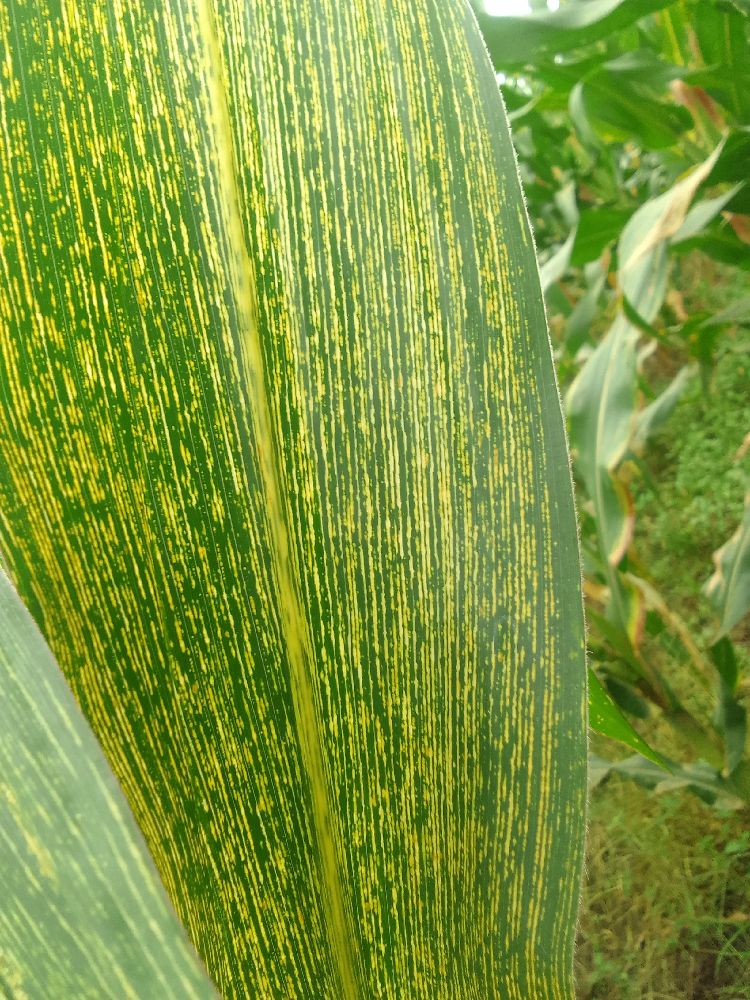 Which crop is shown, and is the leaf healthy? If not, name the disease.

maize, maize streak virus
